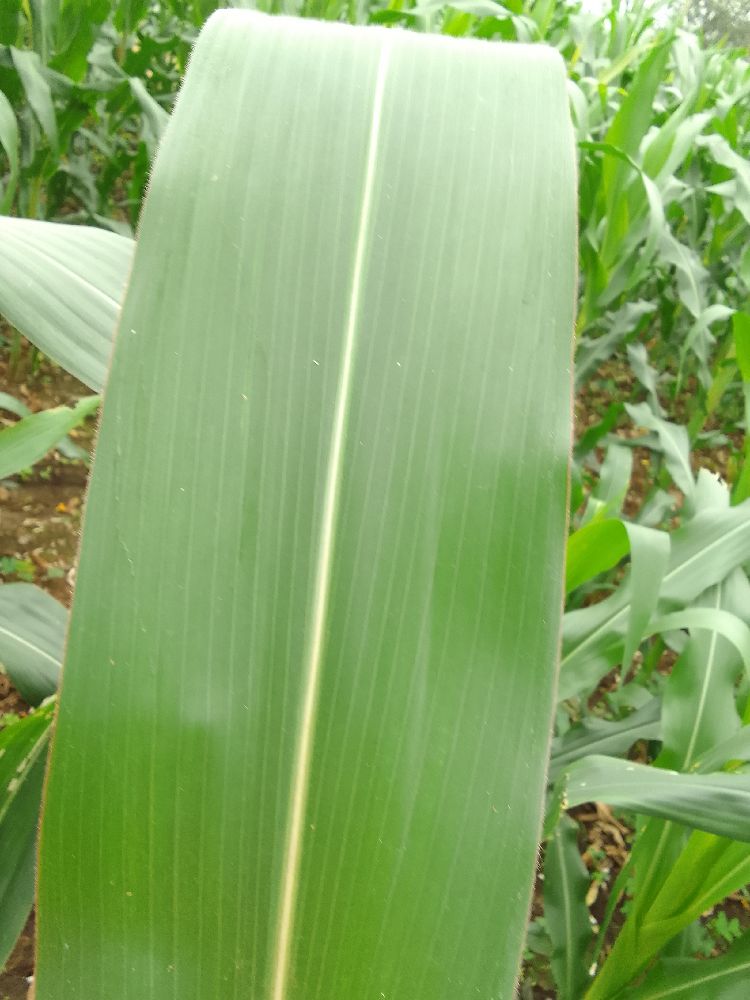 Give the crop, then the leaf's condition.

maize, healthy
